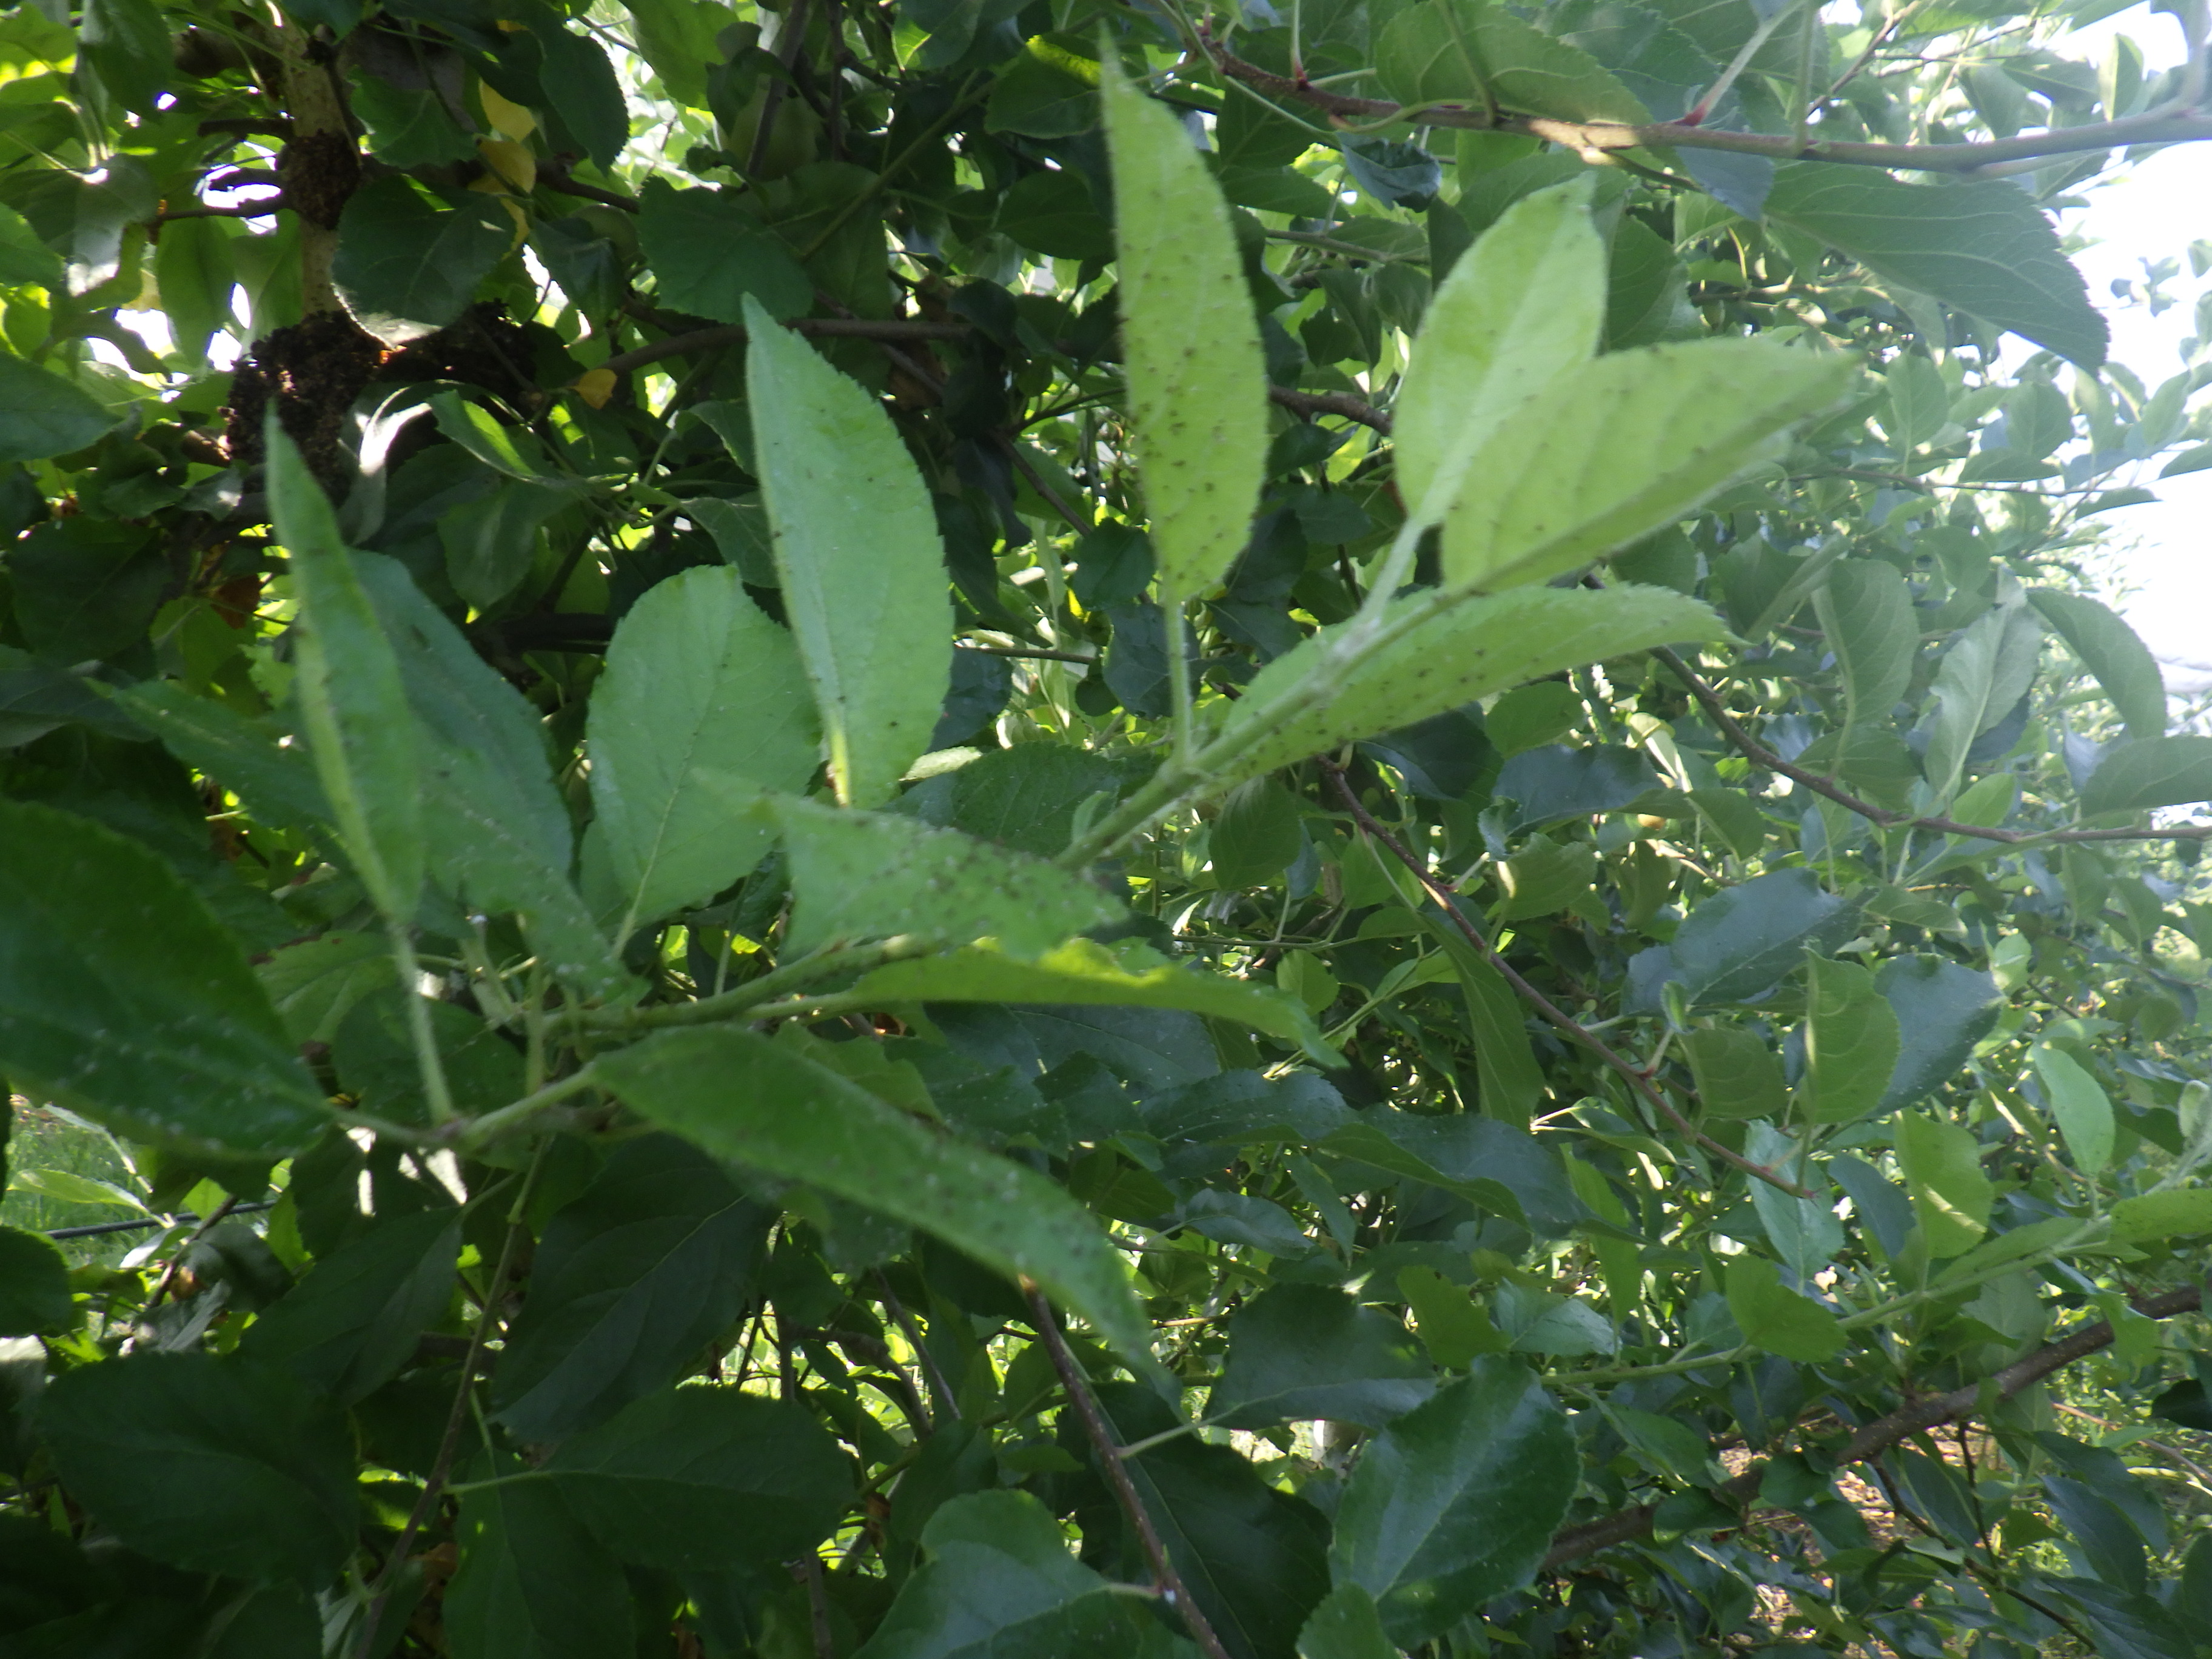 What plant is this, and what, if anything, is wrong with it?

apple, aphids
